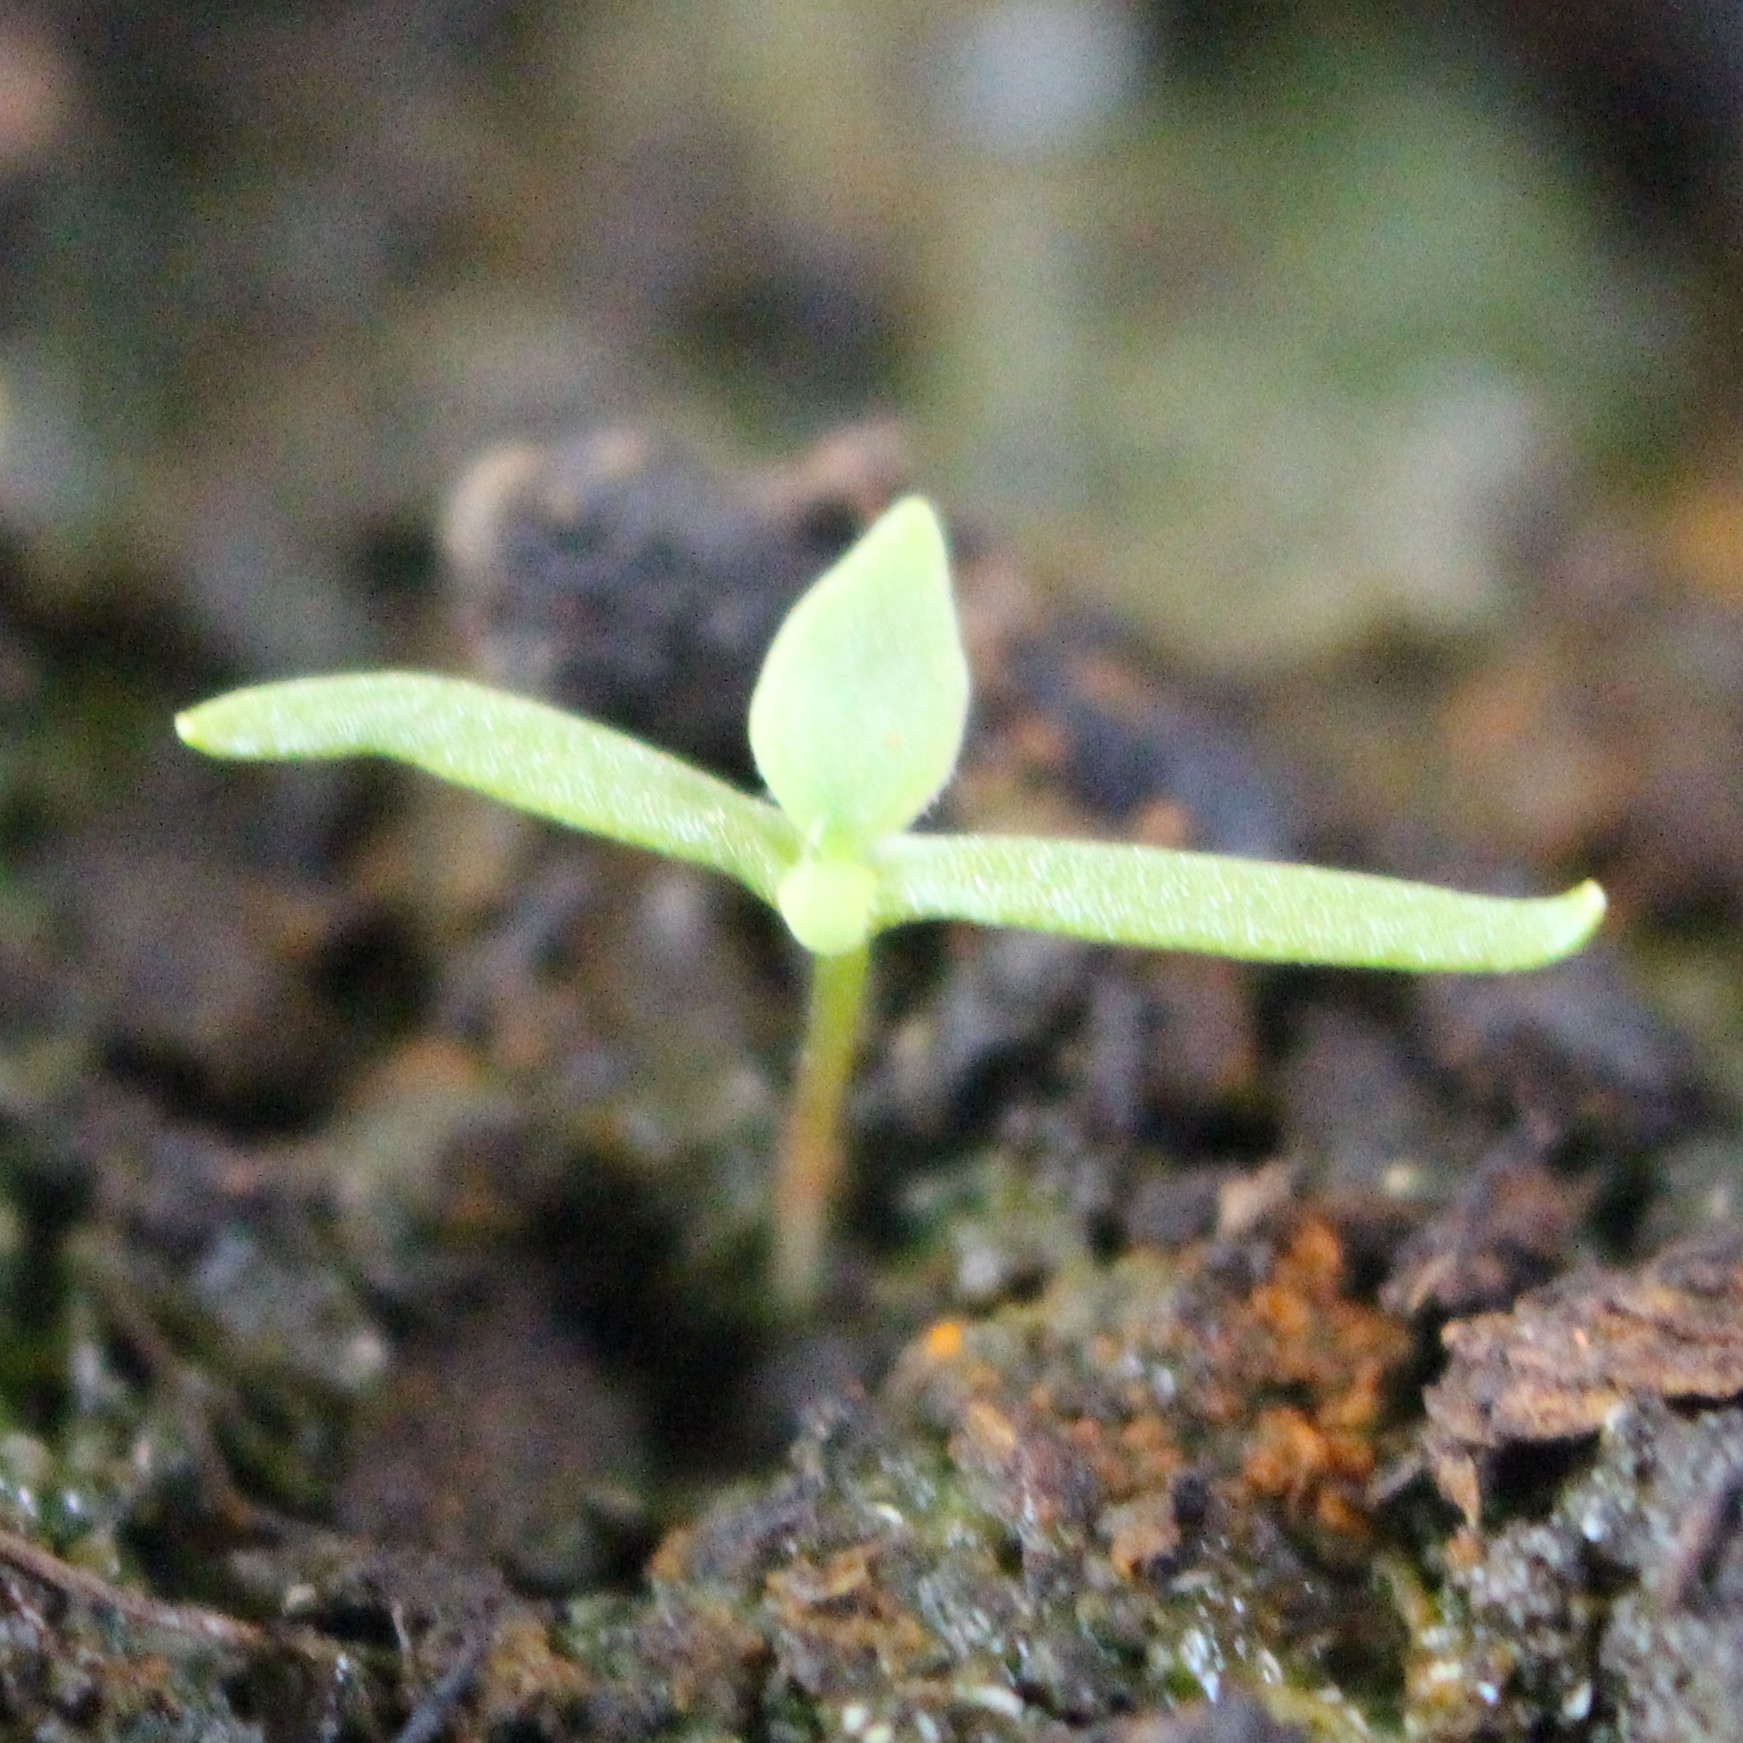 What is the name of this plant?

Papaver rhoeas
